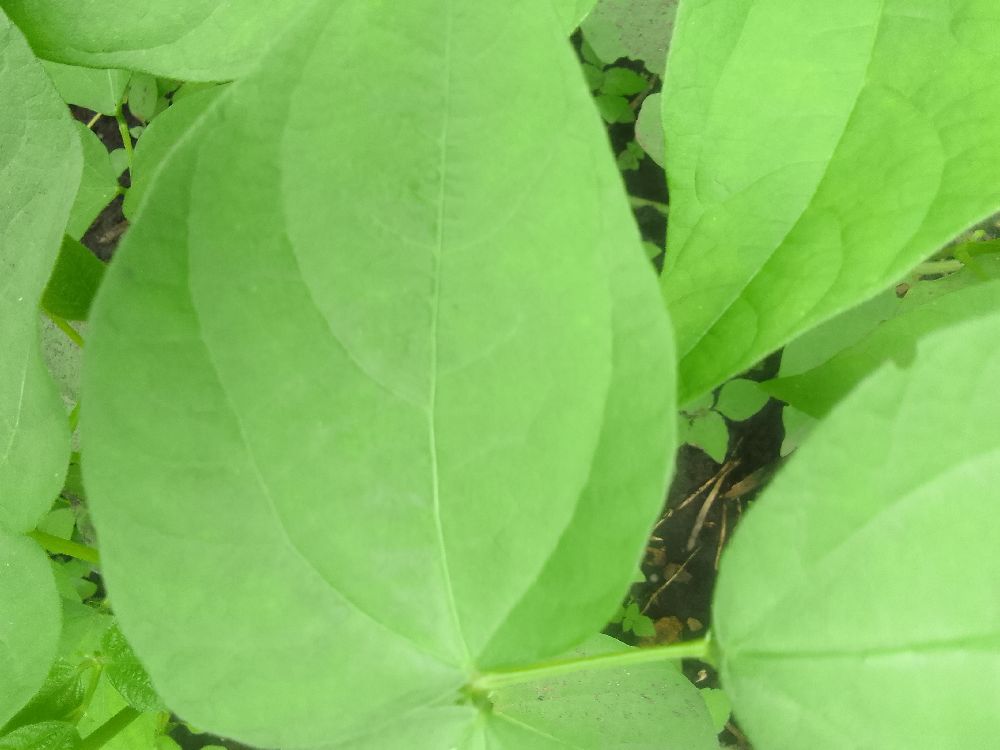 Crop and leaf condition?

common bean, healthy
